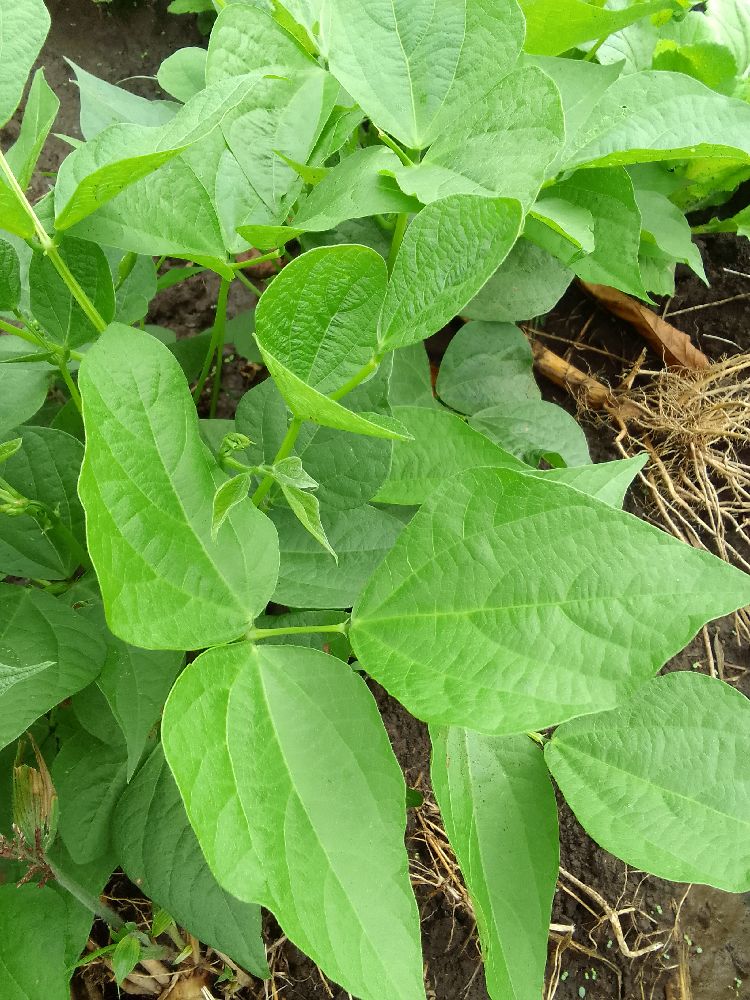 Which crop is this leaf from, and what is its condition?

common bean, healthy
